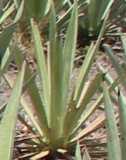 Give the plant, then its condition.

agave, small
